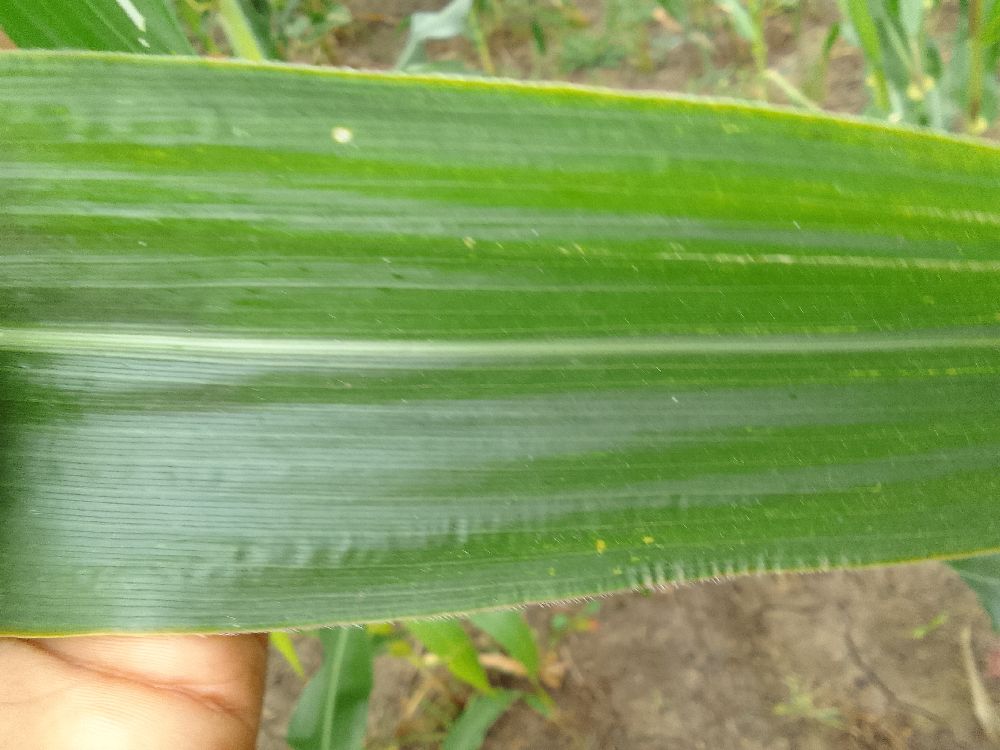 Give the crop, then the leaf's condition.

maize, healthy
